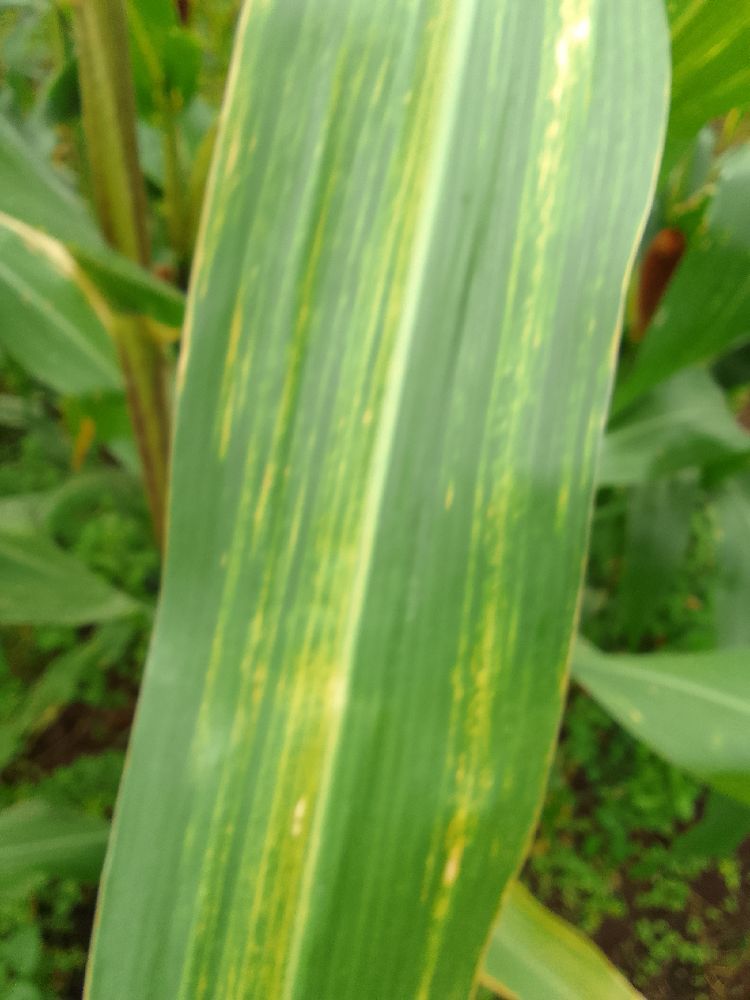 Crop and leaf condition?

maize, maize lethal necrosis
